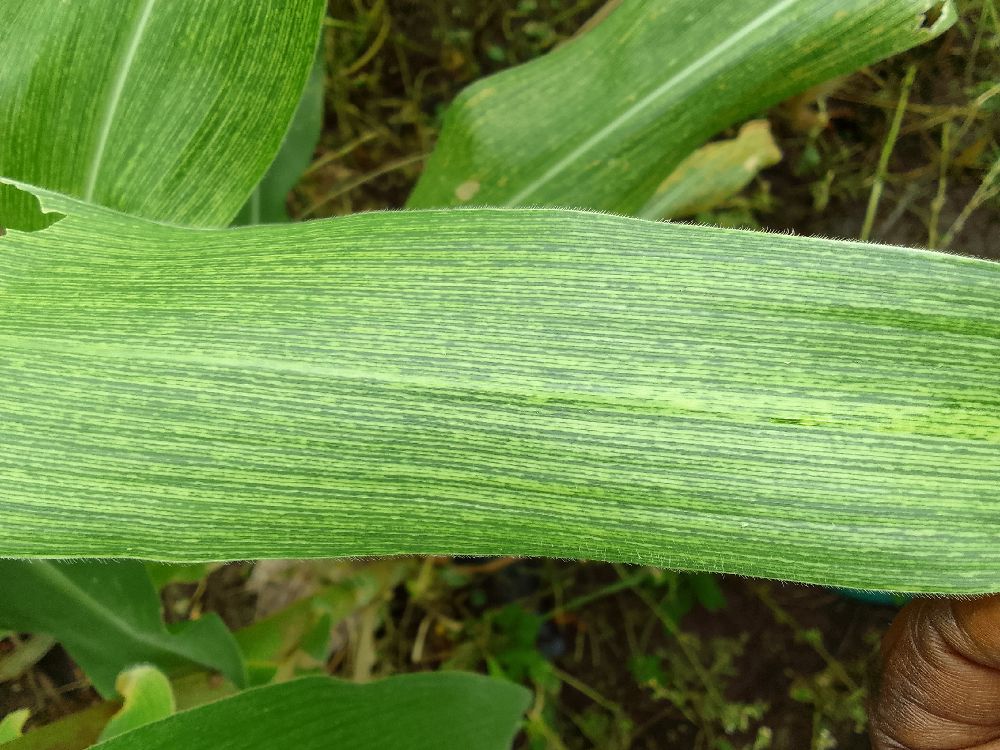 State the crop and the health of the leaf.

maize, maize streak virus
